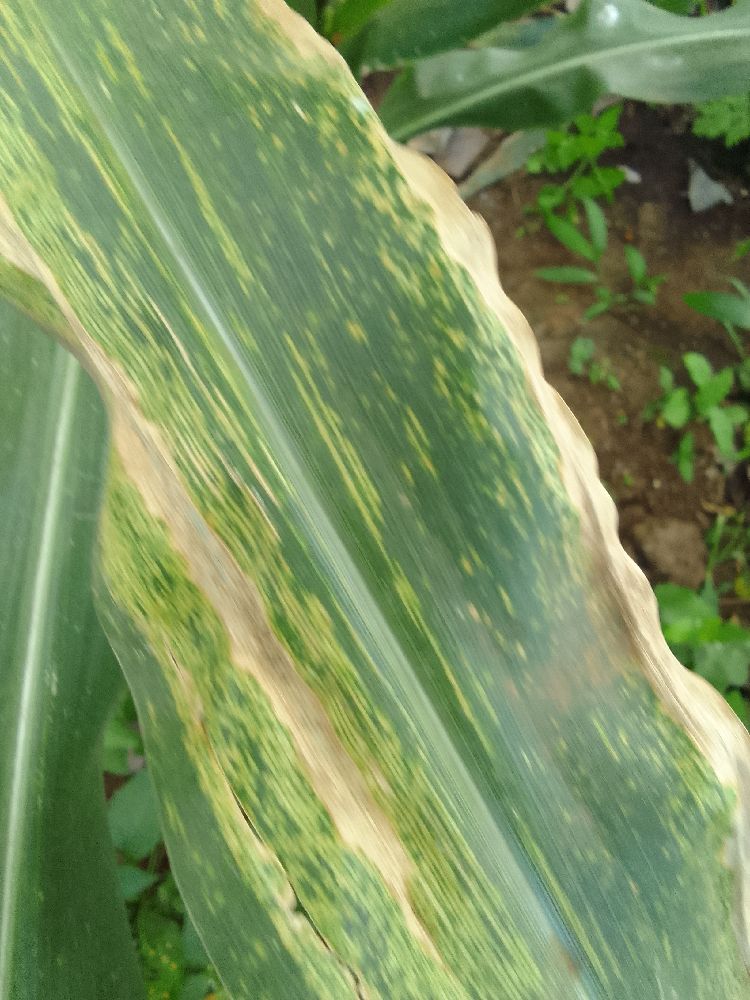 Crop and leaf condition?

maize, maize lethal necrosis
